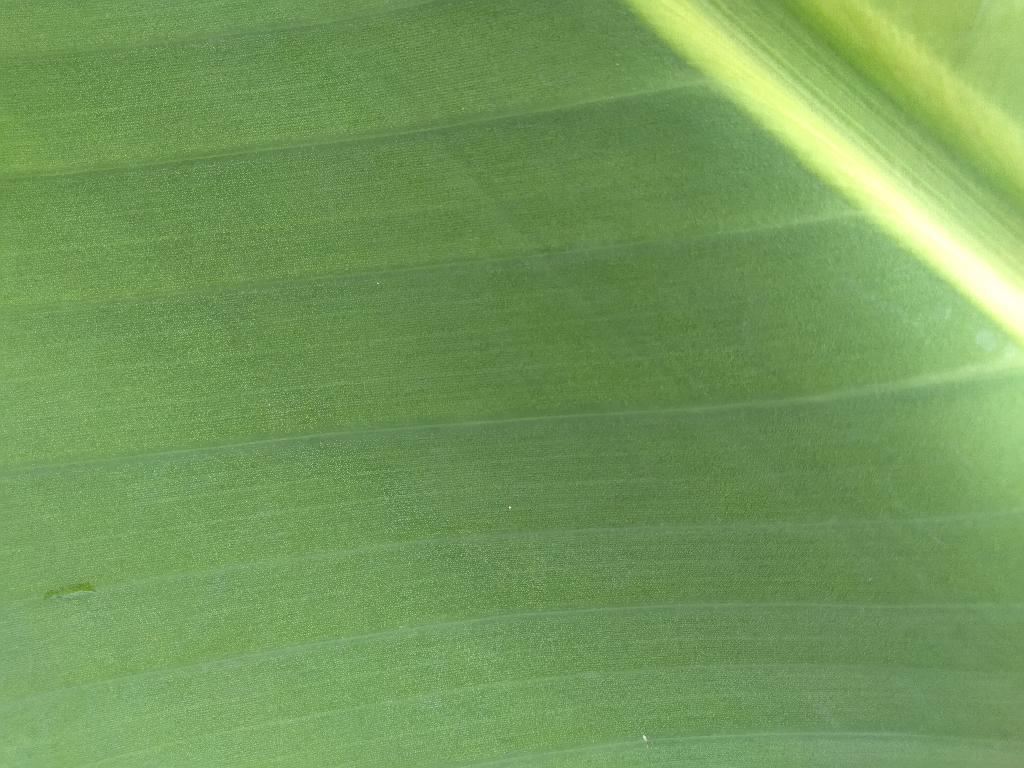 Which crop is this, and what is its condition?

banana, healthy
